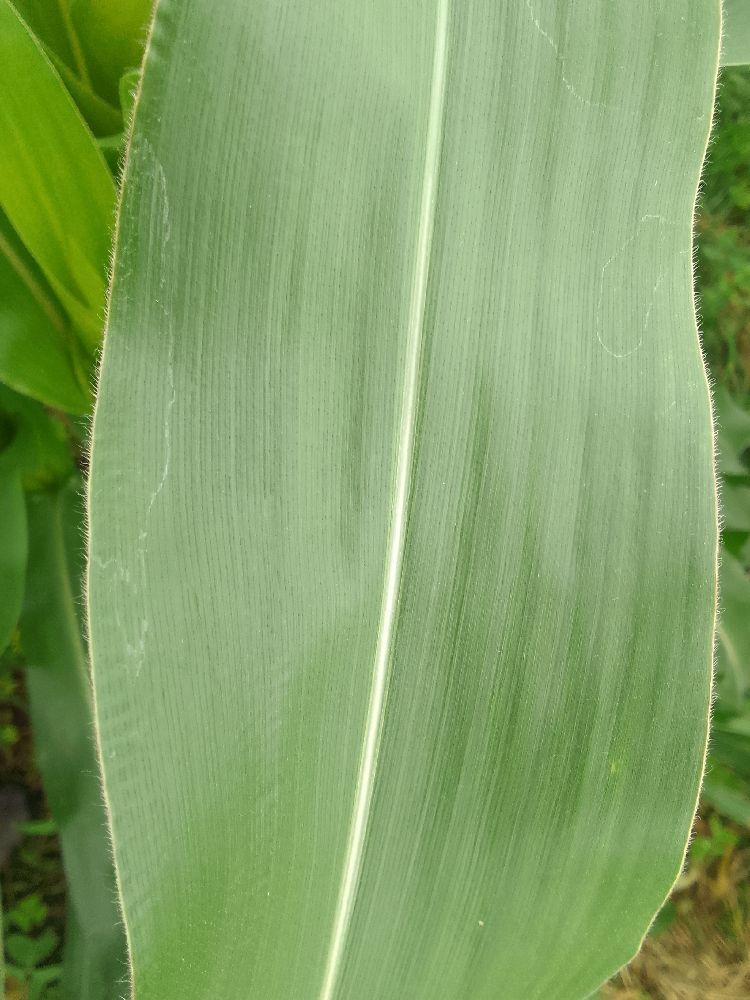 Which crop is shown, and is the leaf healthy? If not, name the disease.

maize, healthy
